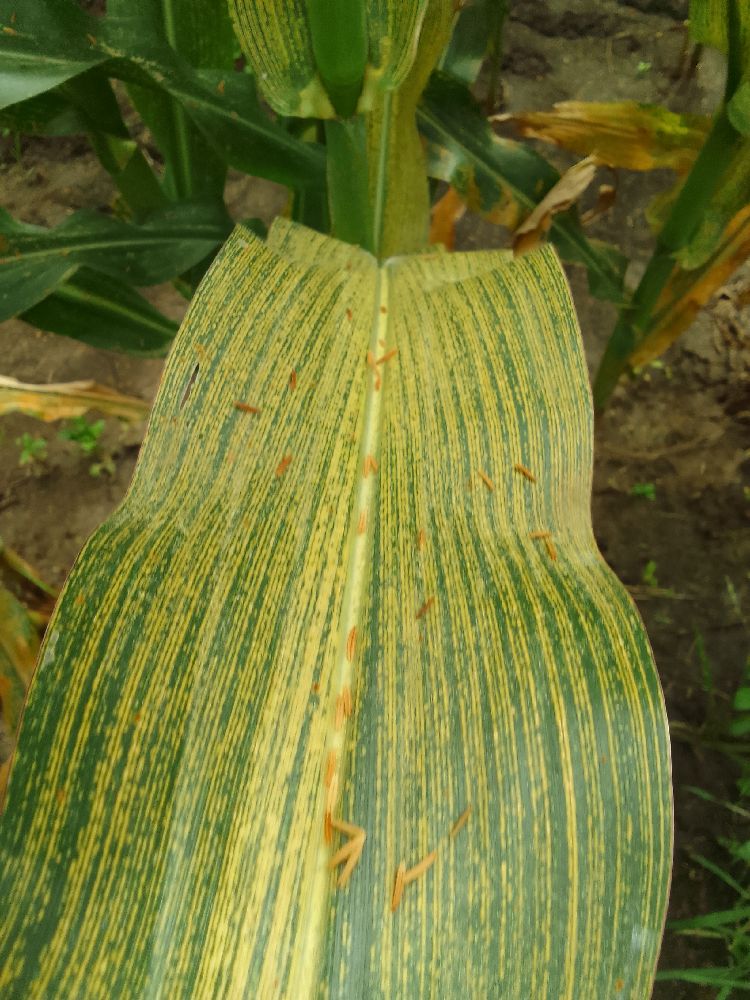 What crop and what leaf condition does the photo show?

maize, maize streak virus
